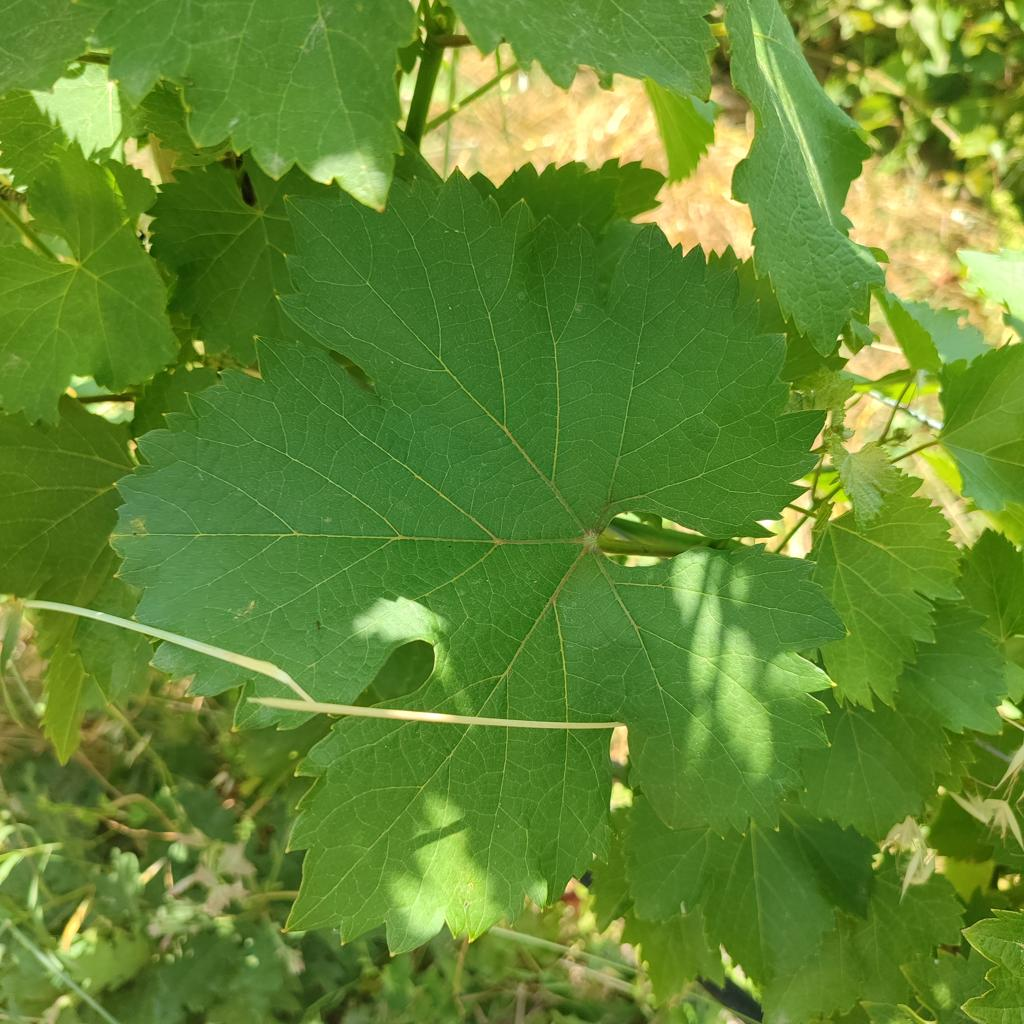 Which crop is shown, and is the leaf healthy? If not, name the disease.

grapevine, healthy
